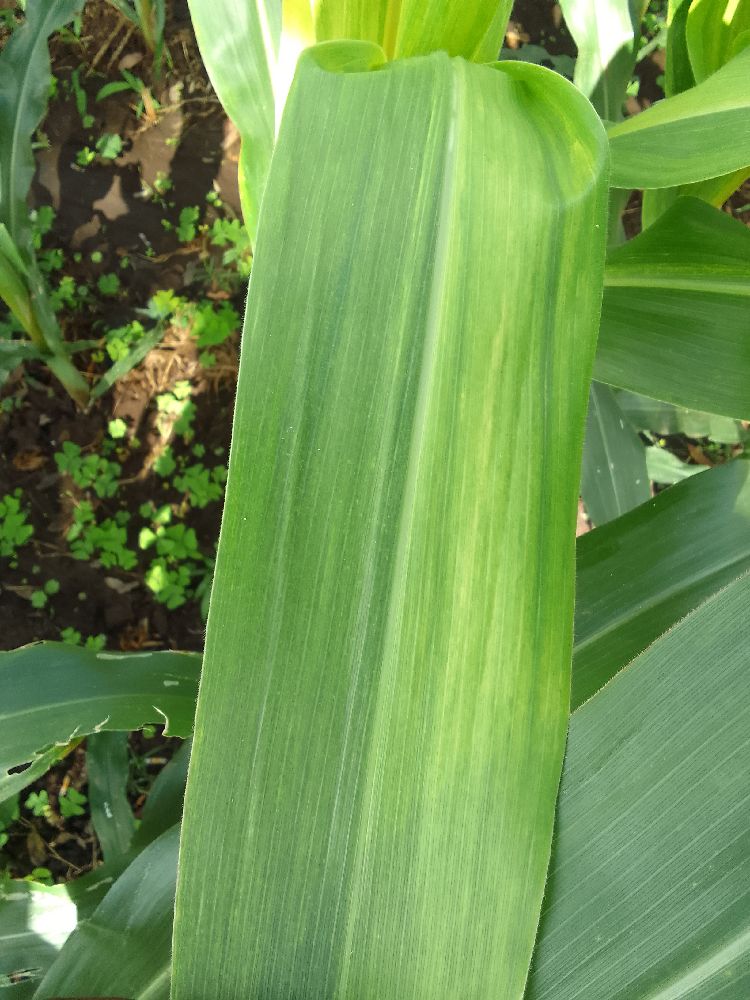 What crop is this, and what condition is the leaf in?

maize, maize lethal necrosis
